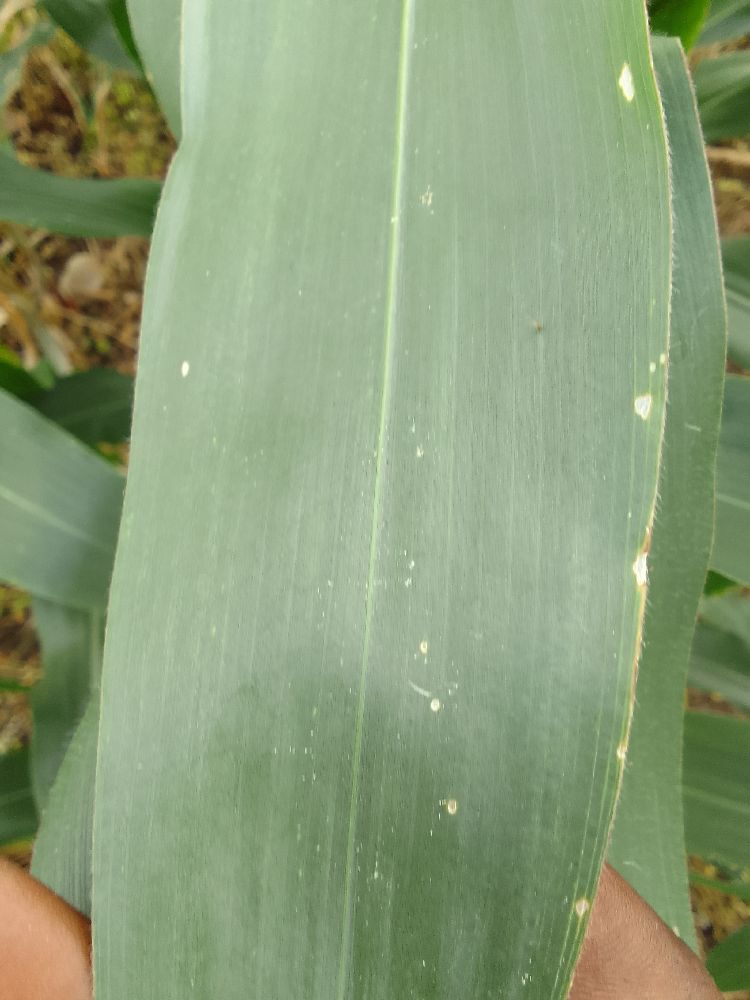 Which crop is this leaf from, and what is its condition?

maize, healthy
